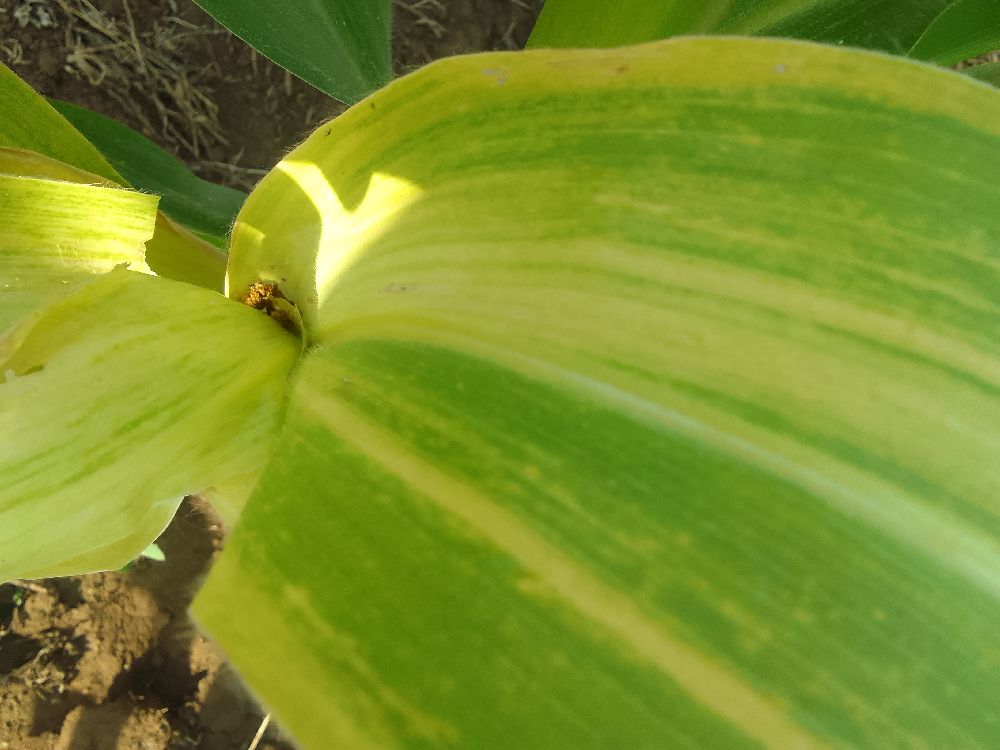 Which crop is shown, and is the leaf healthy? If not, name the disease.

maize, maize lethal necrosis
